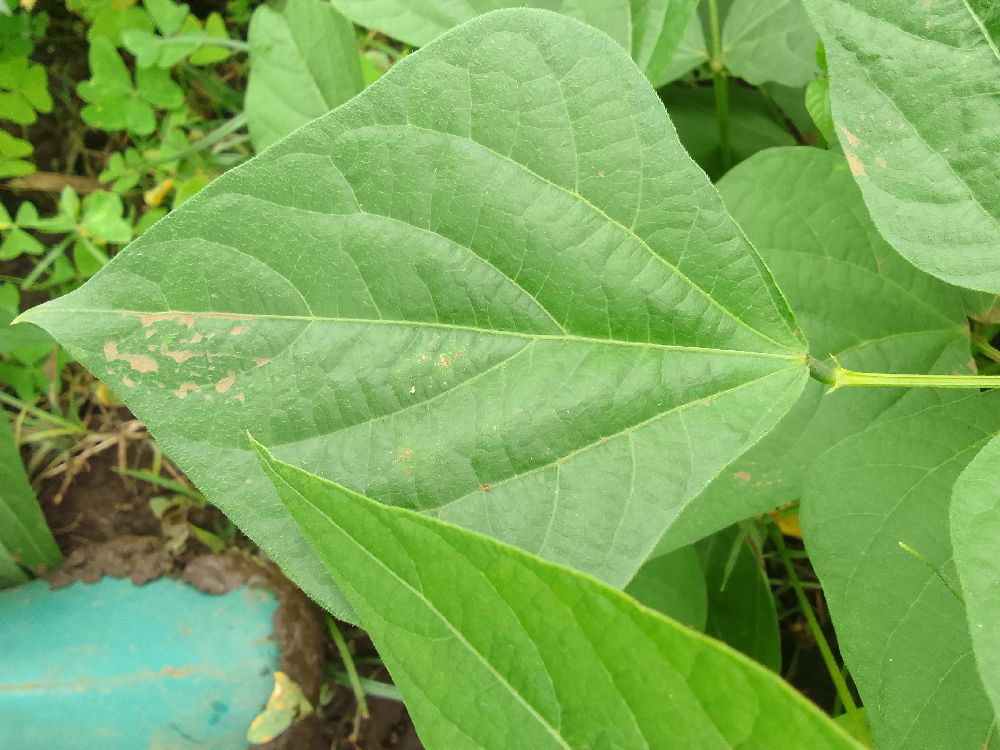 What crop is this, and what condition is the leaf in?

common bean, healthy
